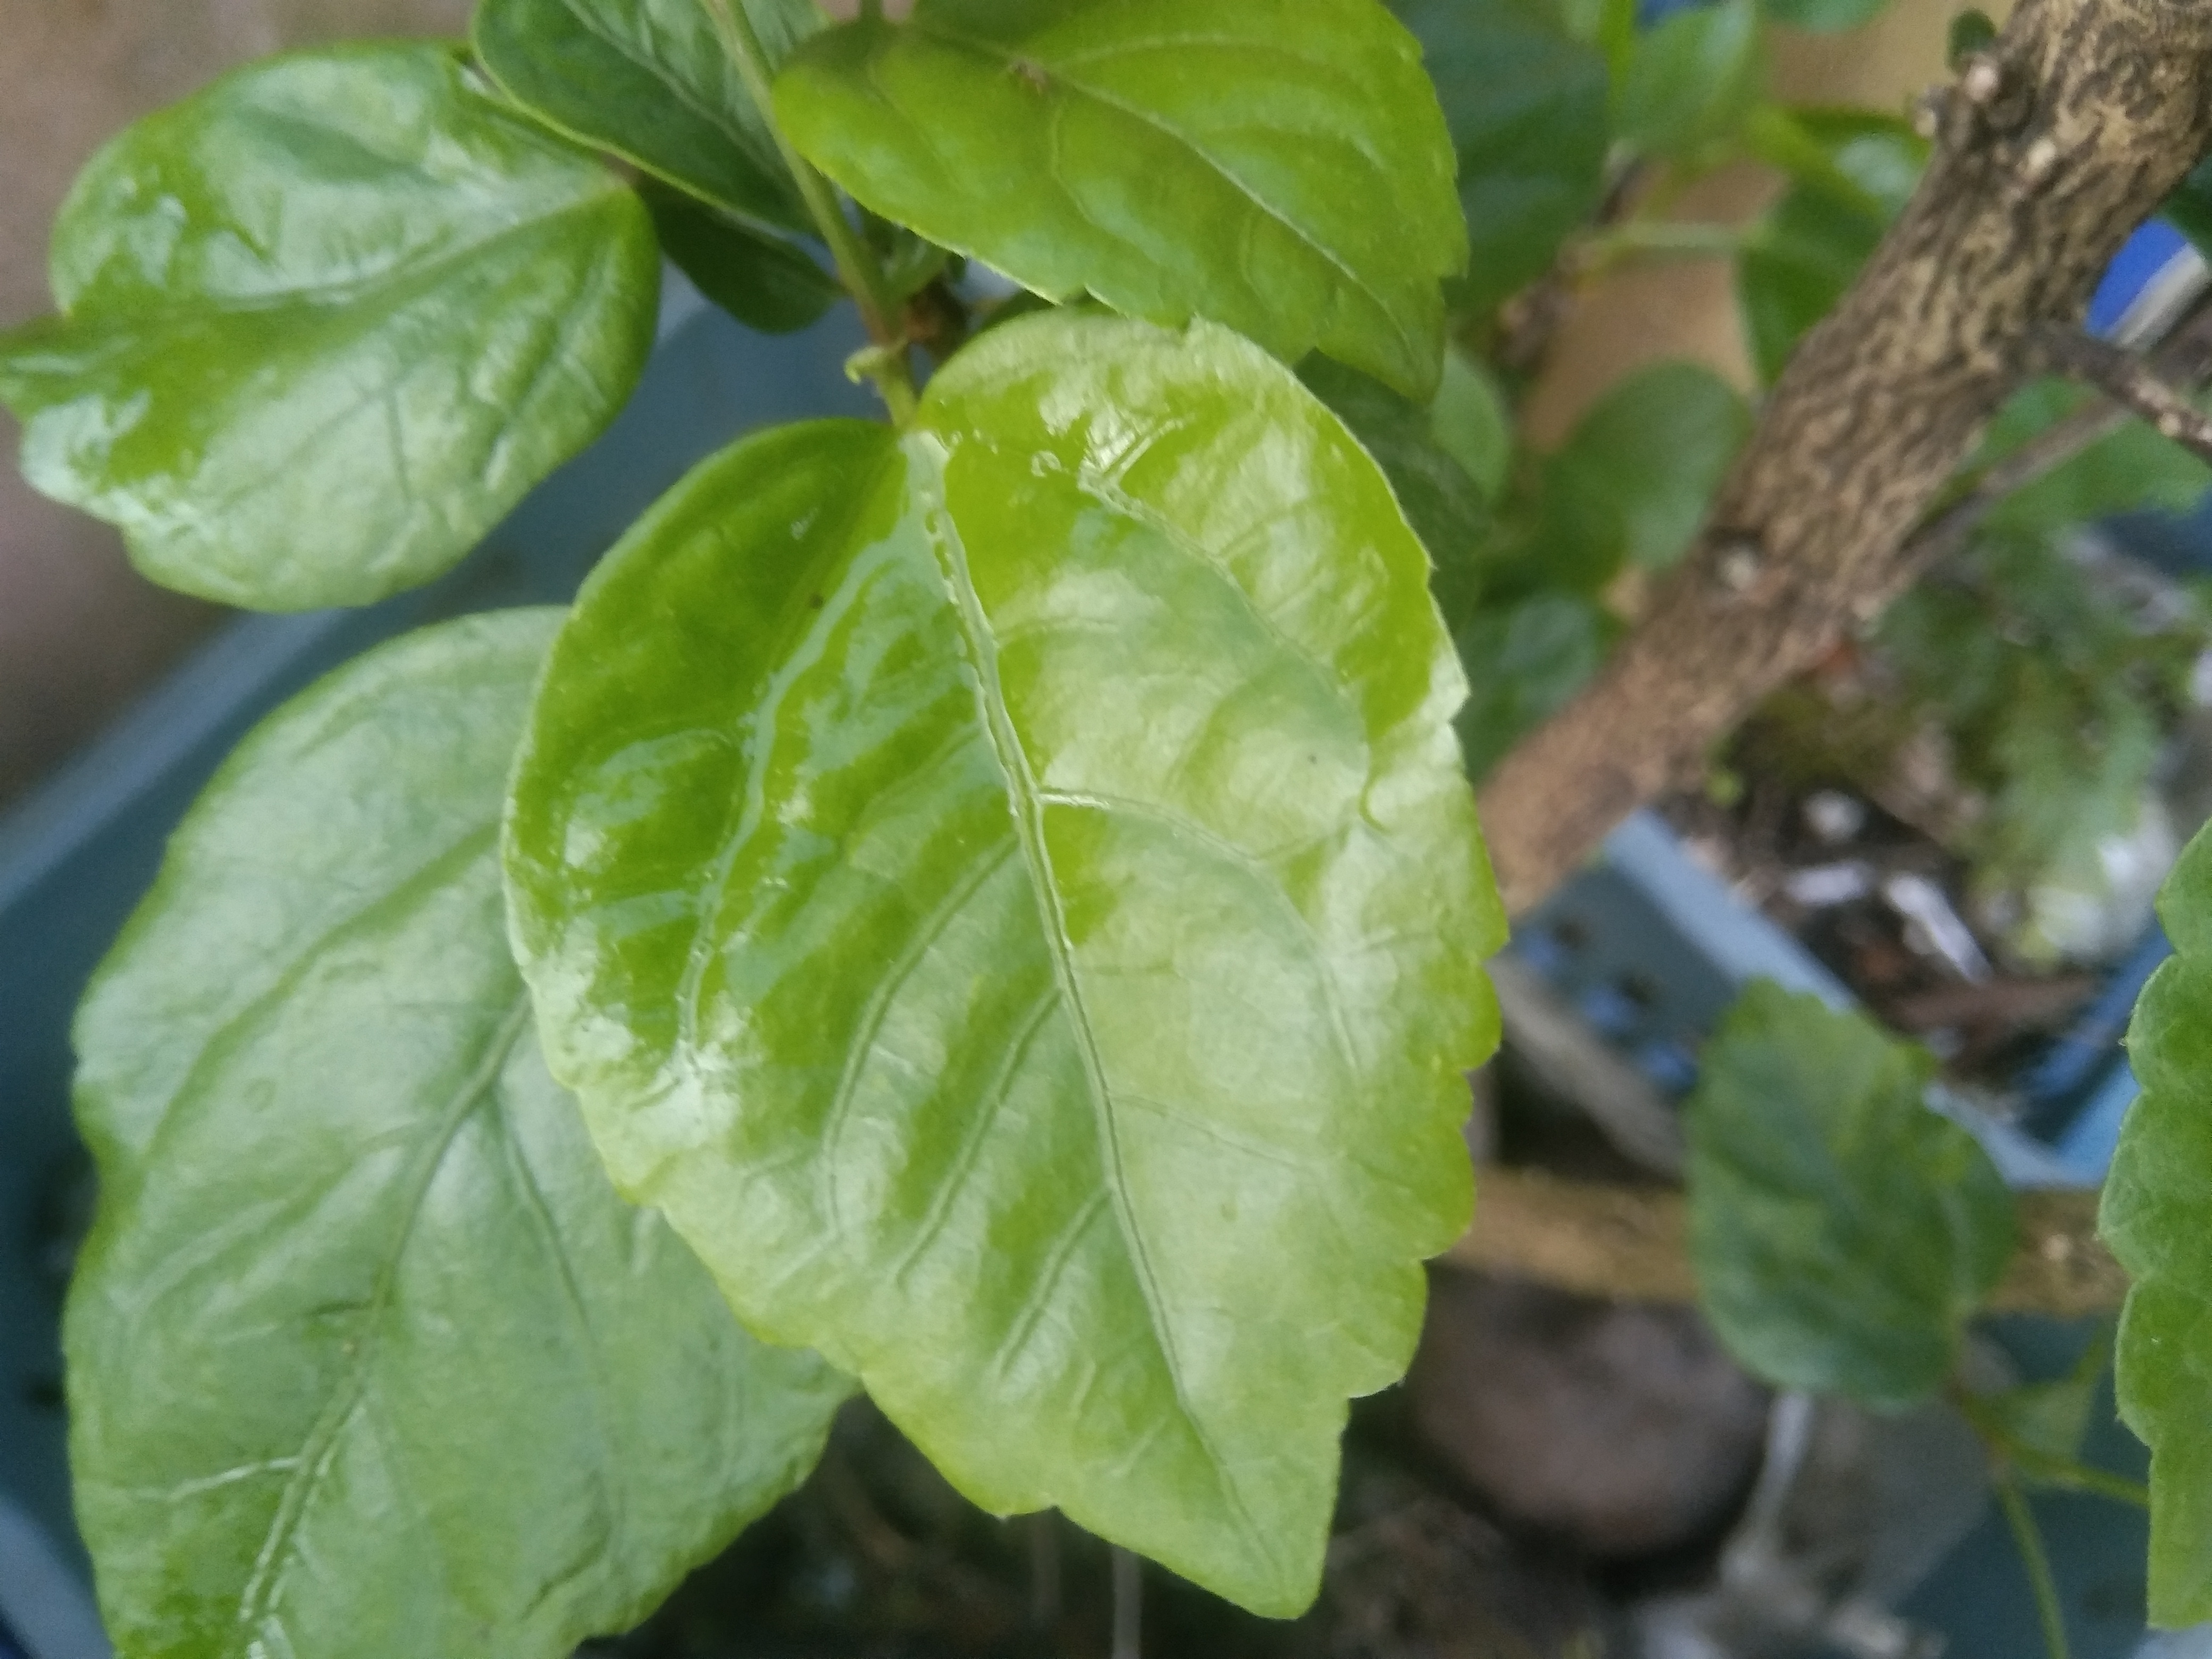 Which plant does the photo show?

hibiscus
